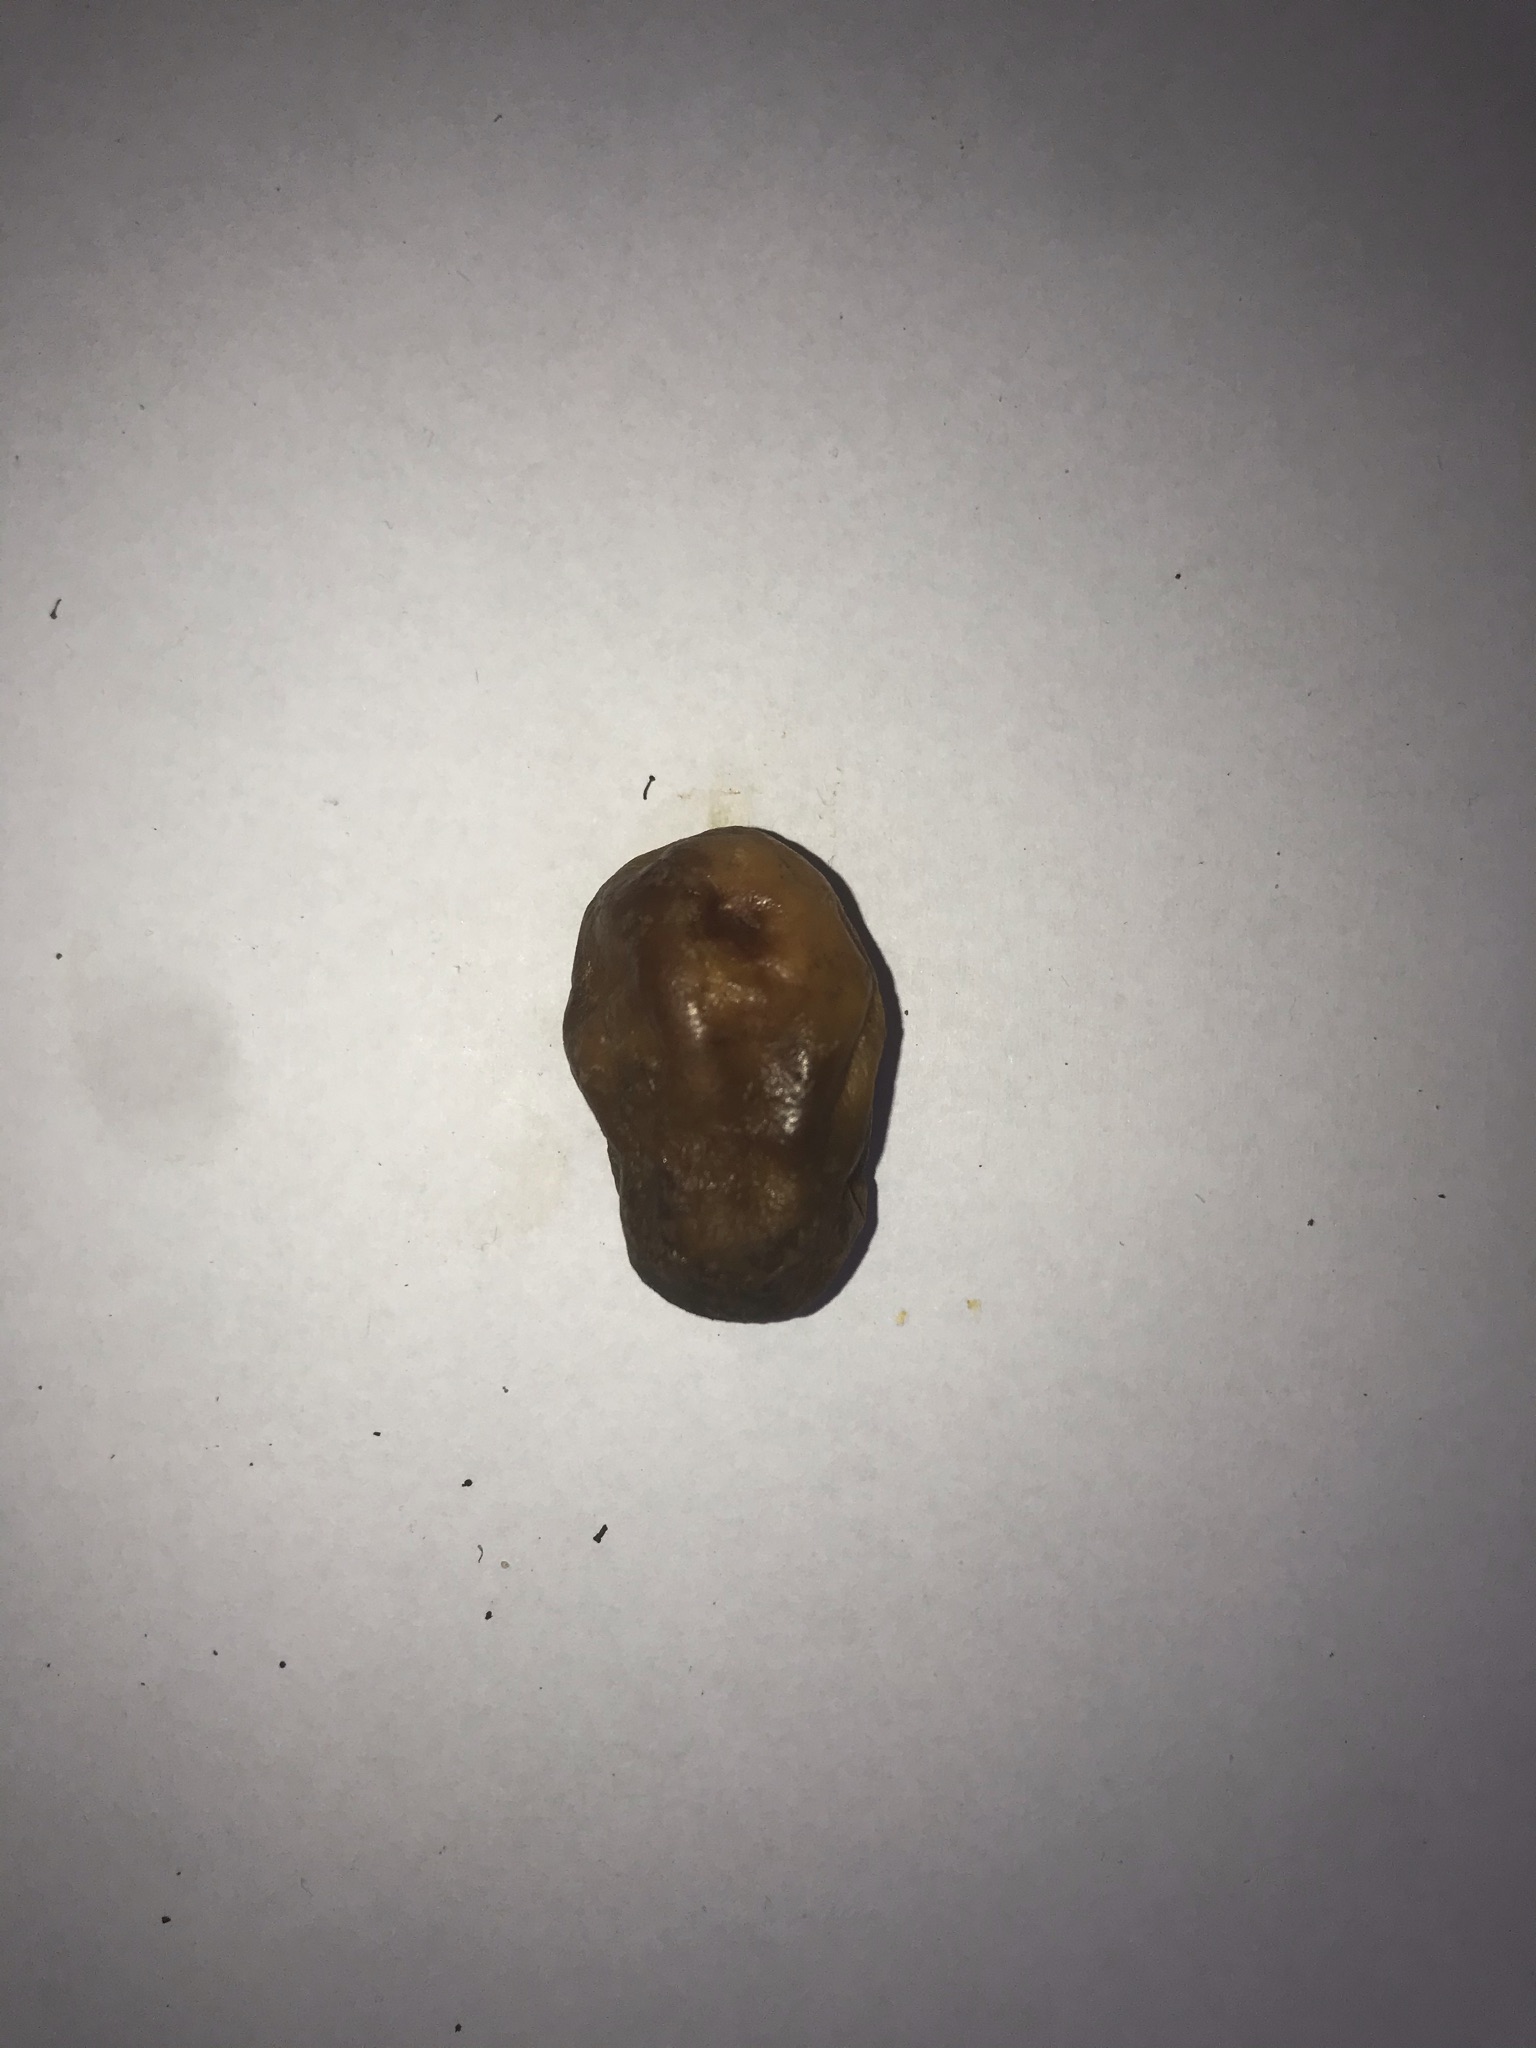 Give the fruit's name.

siriguela
